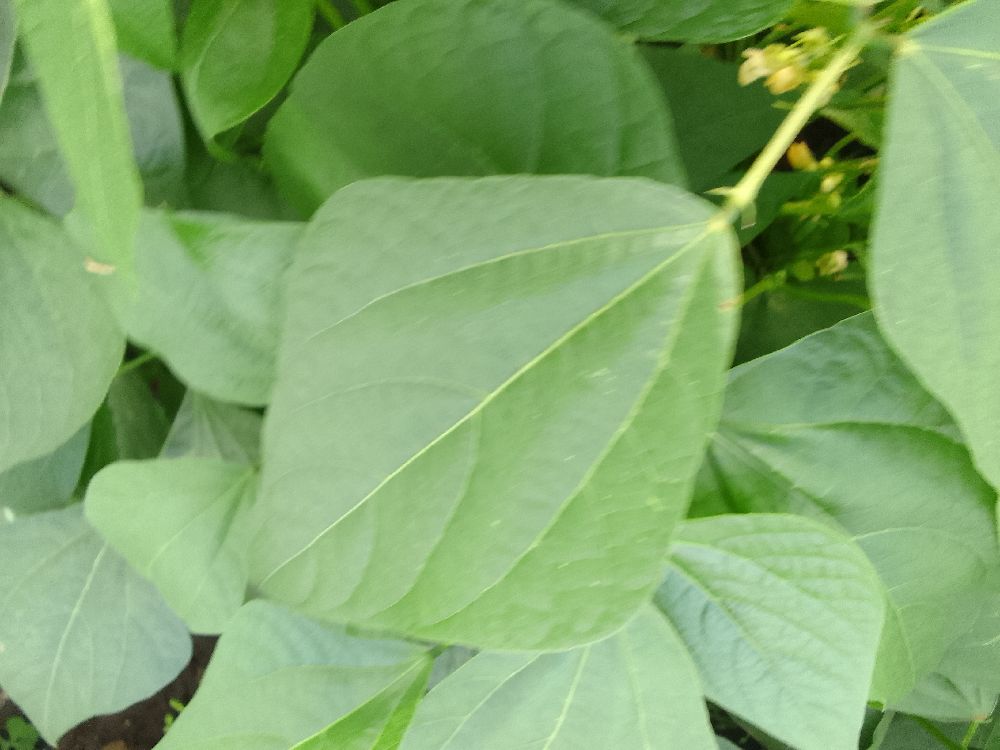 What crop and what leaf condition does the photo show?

common bean, healthy
